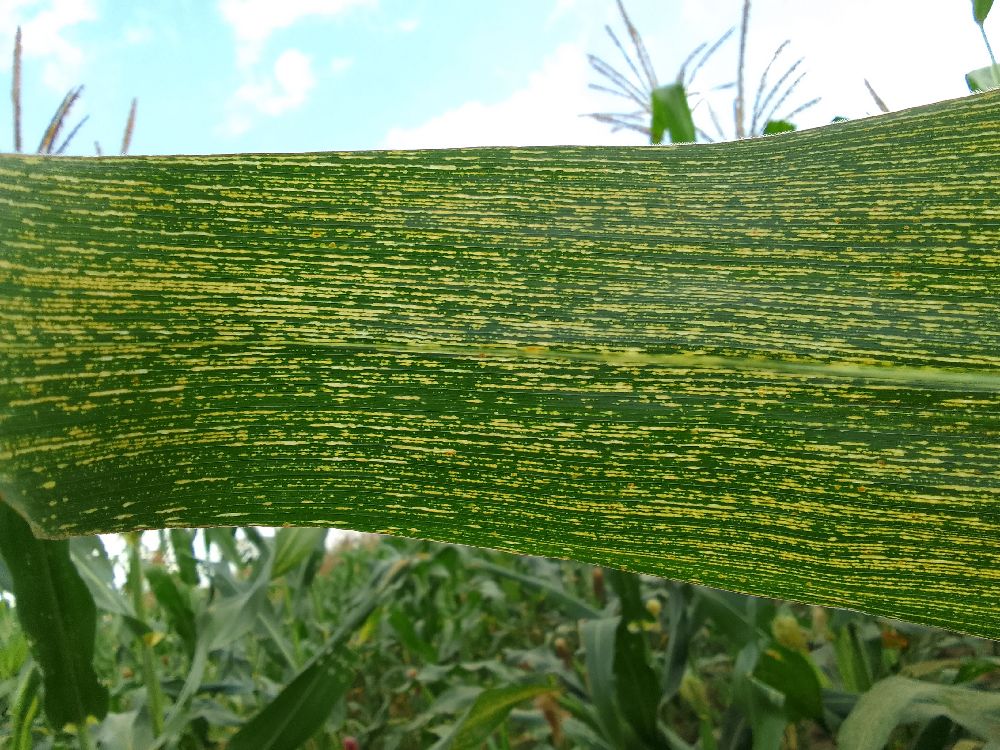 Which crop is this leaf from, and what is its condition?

maize, maize streak virus
